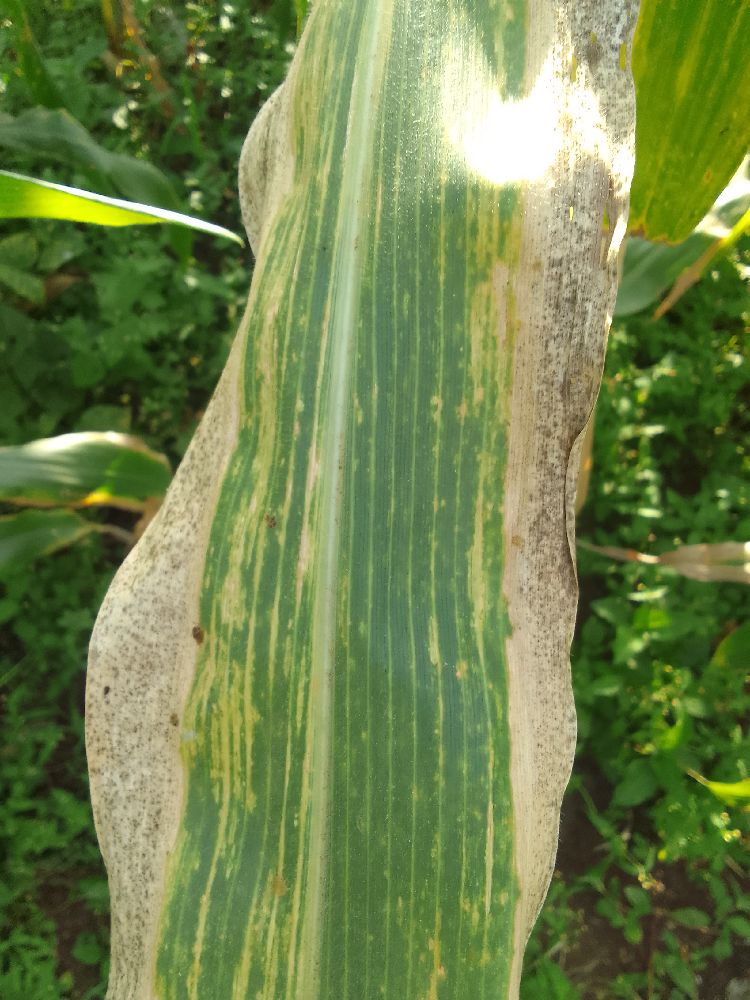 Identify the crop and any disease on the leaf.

maize, maize lethal necrosis
